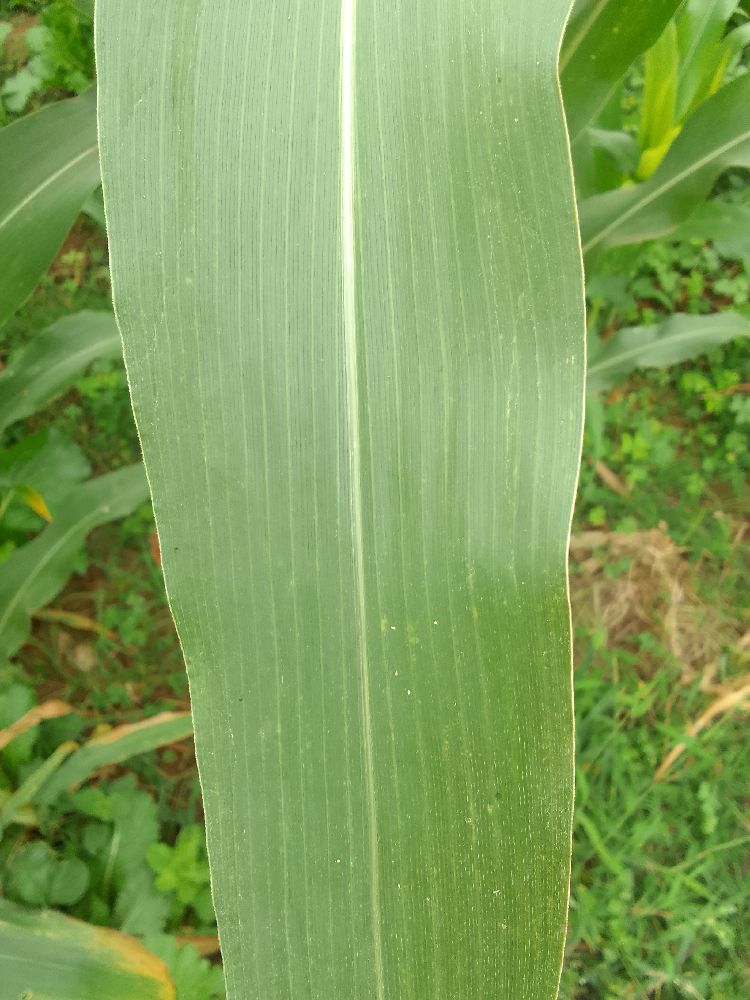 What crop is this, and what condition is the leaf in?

maize, healthy
